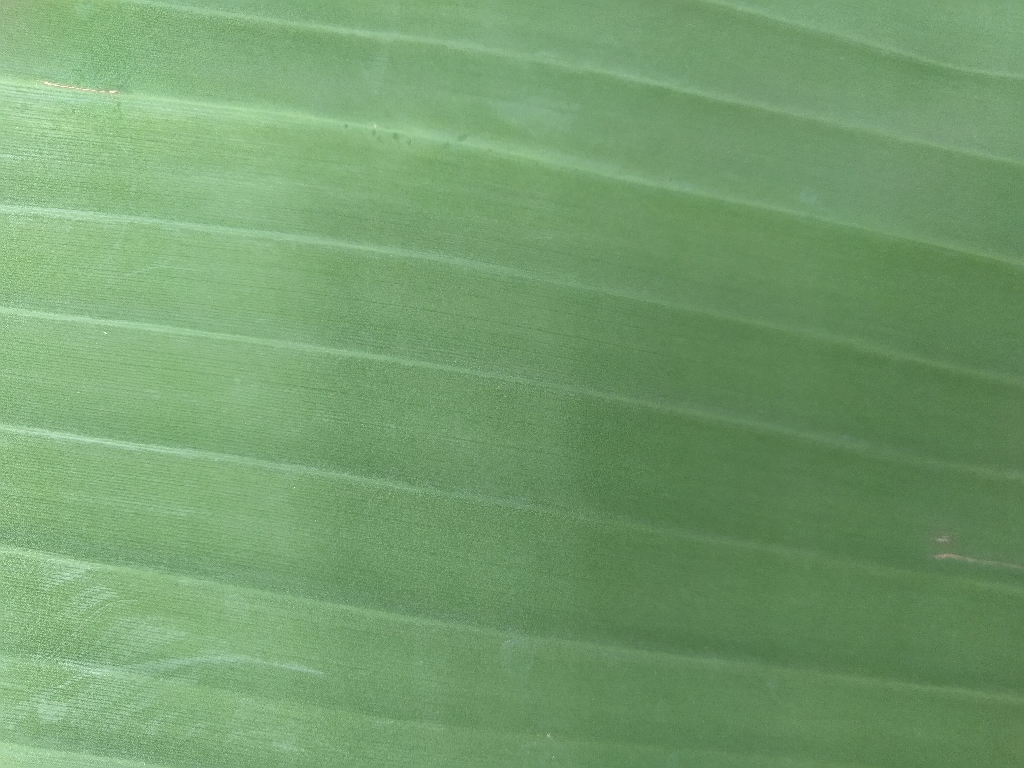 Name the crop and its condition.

banana, healthy
